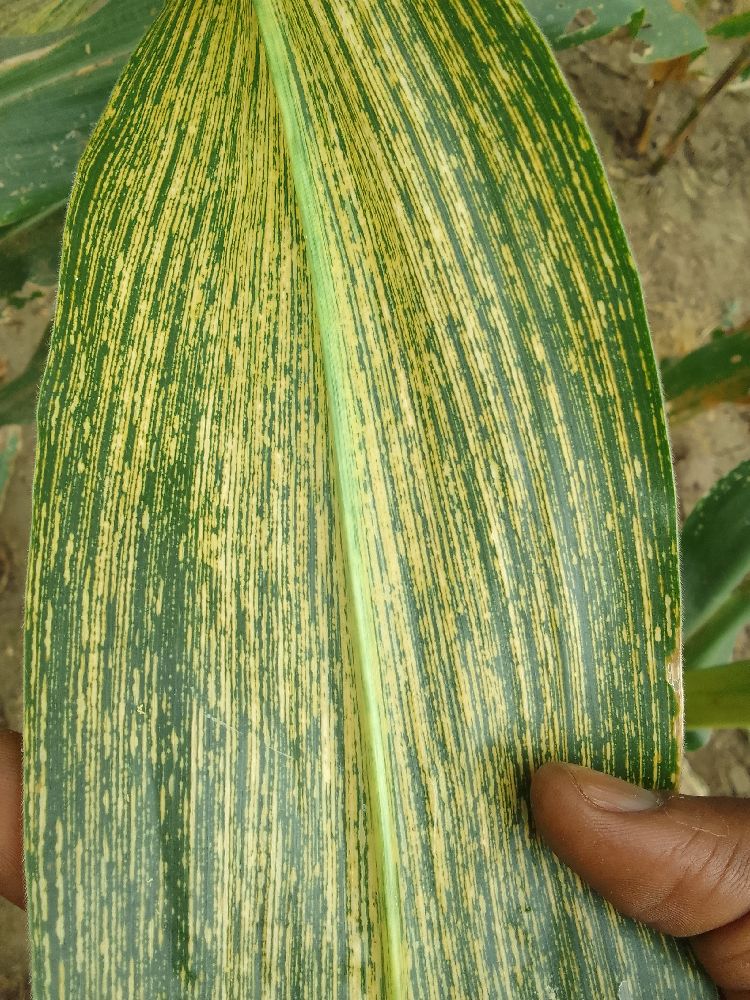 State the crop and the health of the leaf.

maize, maize streak virus
